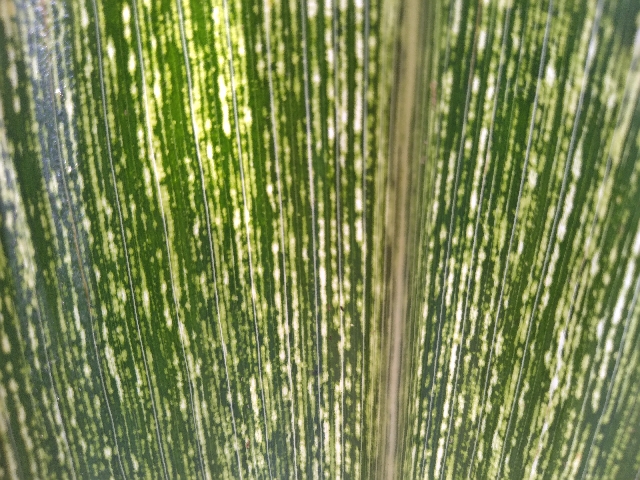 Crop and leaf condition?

maize, maize streak virus
